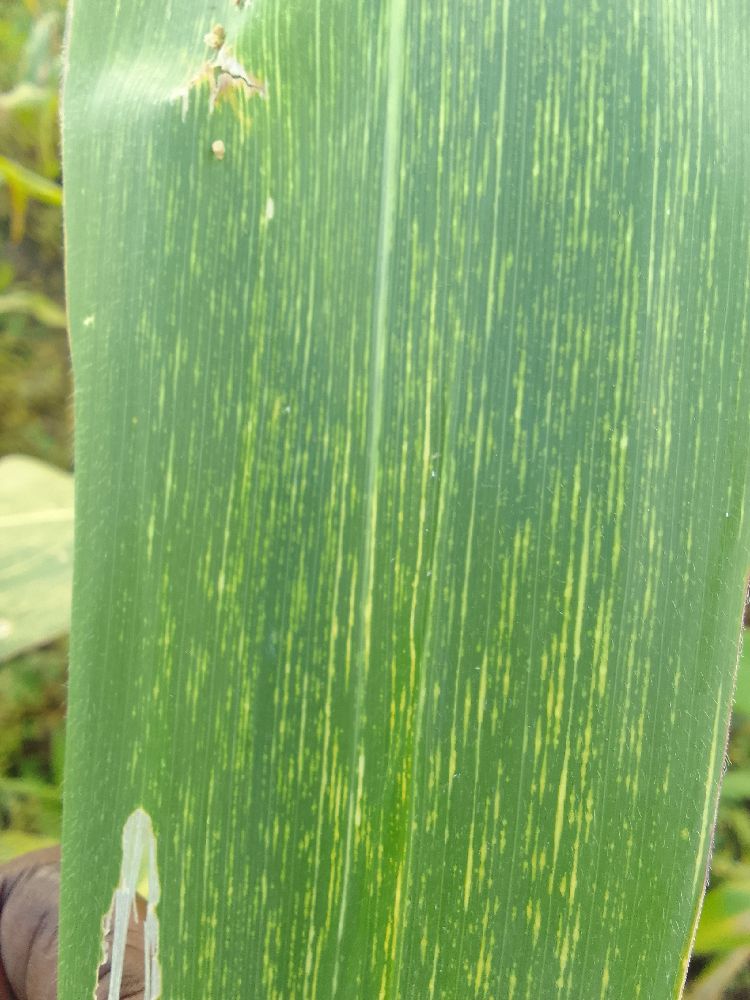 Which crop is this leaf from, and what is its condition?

maize, maize streak virus
